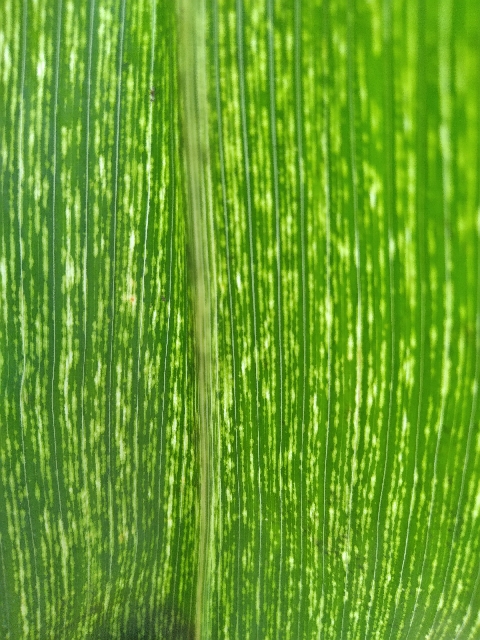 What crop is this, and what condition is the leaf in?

maize, maize streak virus
